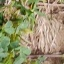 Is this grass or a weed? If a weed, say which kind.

unstructured weed
